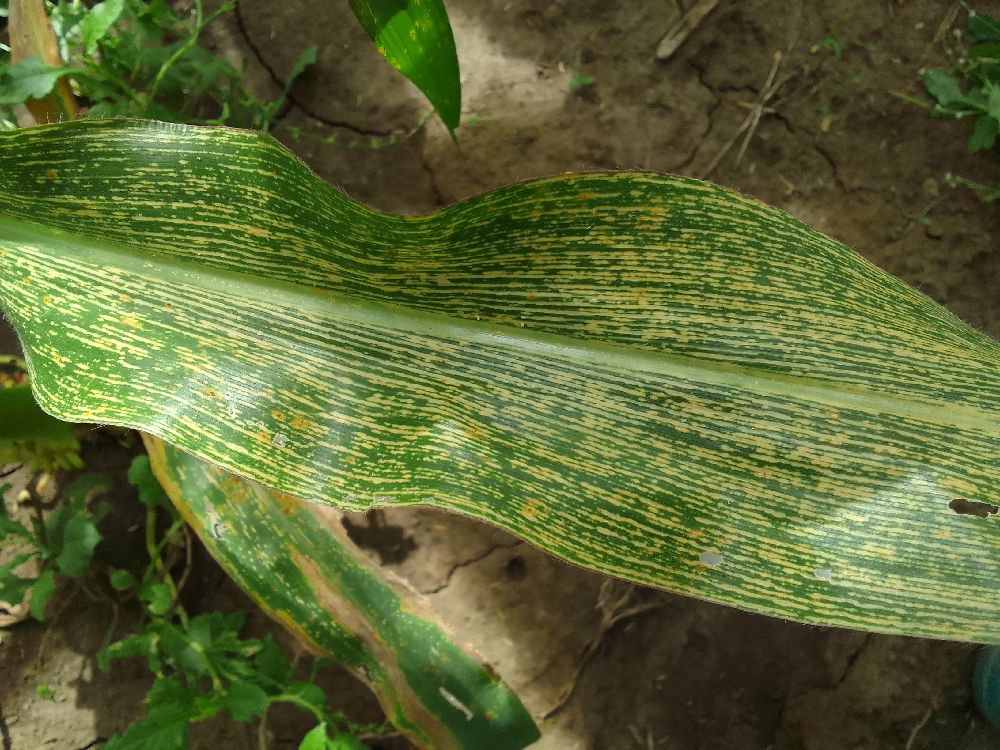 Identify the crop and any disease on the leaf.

maize, maize streak virus
